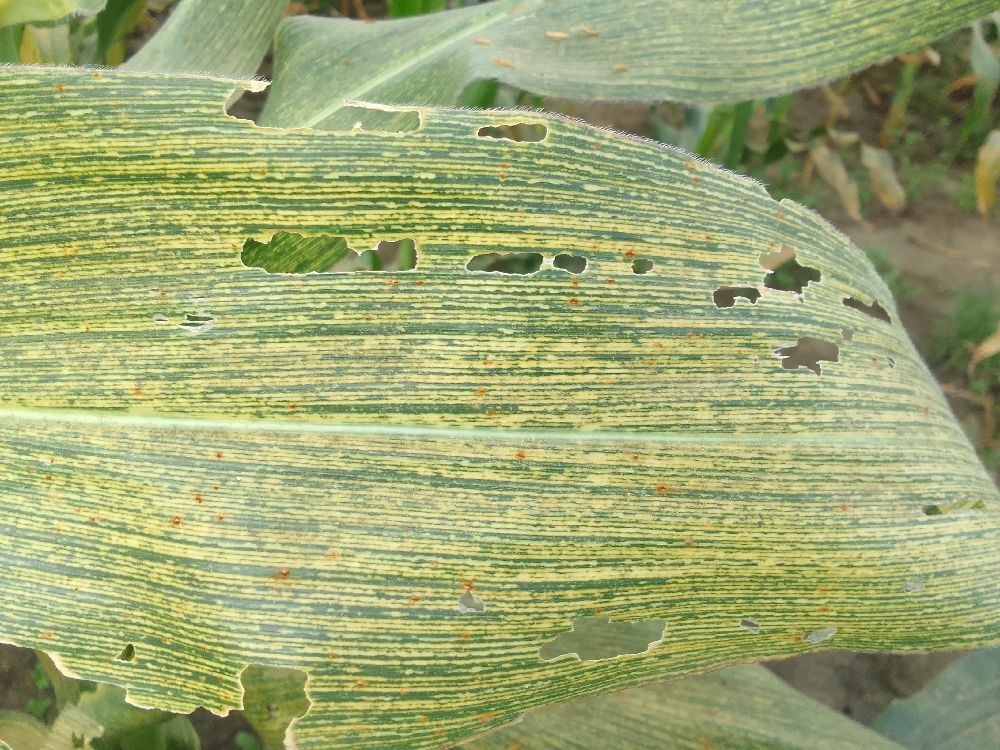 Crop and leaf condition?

maize, maize streak virus
